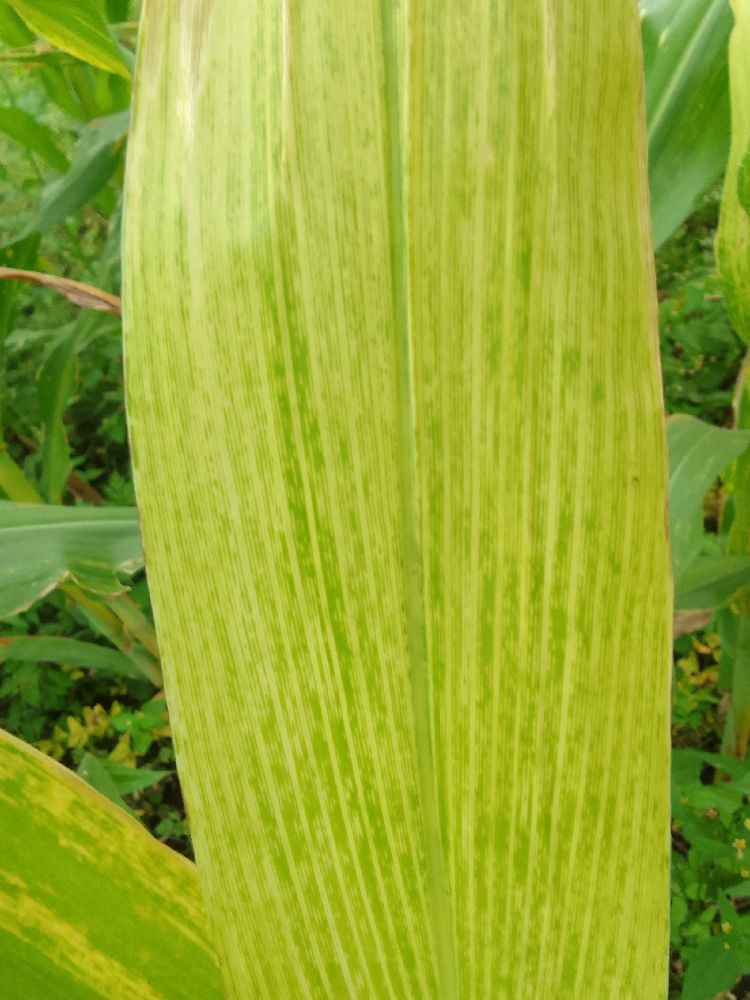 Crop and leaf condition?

maize, maize lethal necrosis
